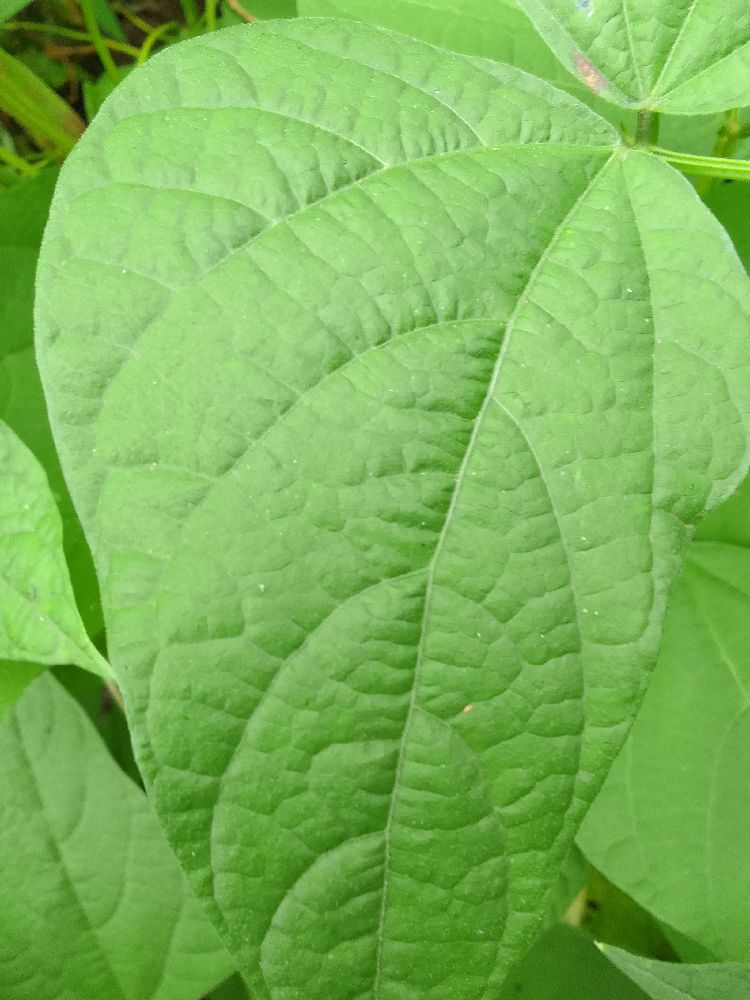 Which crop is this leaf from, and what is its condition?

common bean, bean rust
